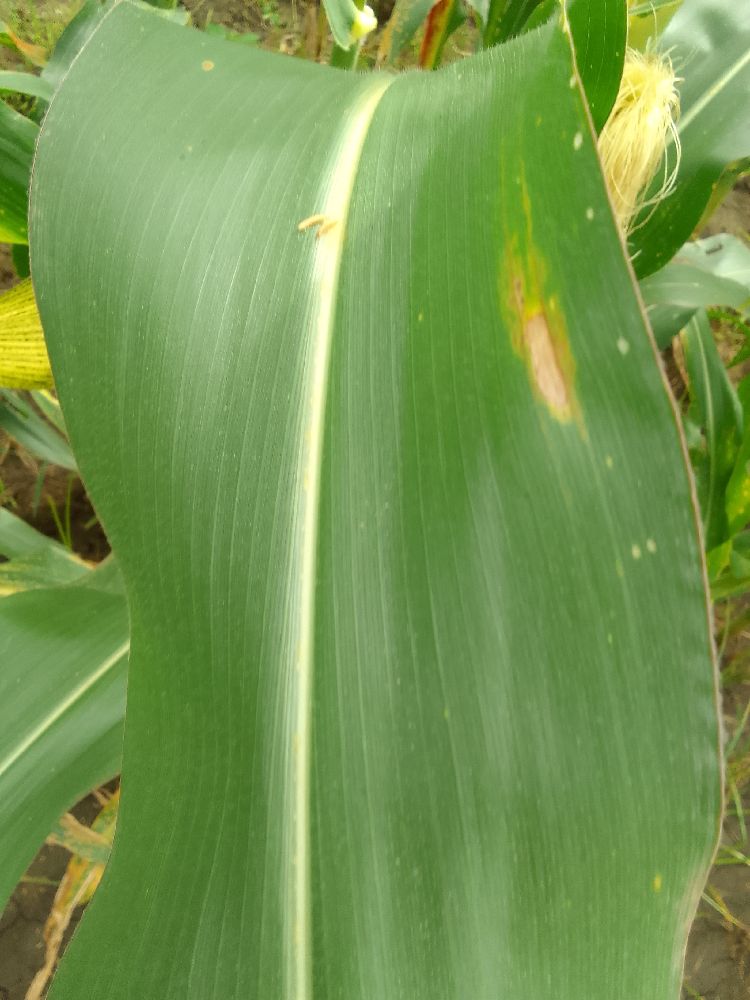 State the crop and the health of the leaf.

maize, healthy
